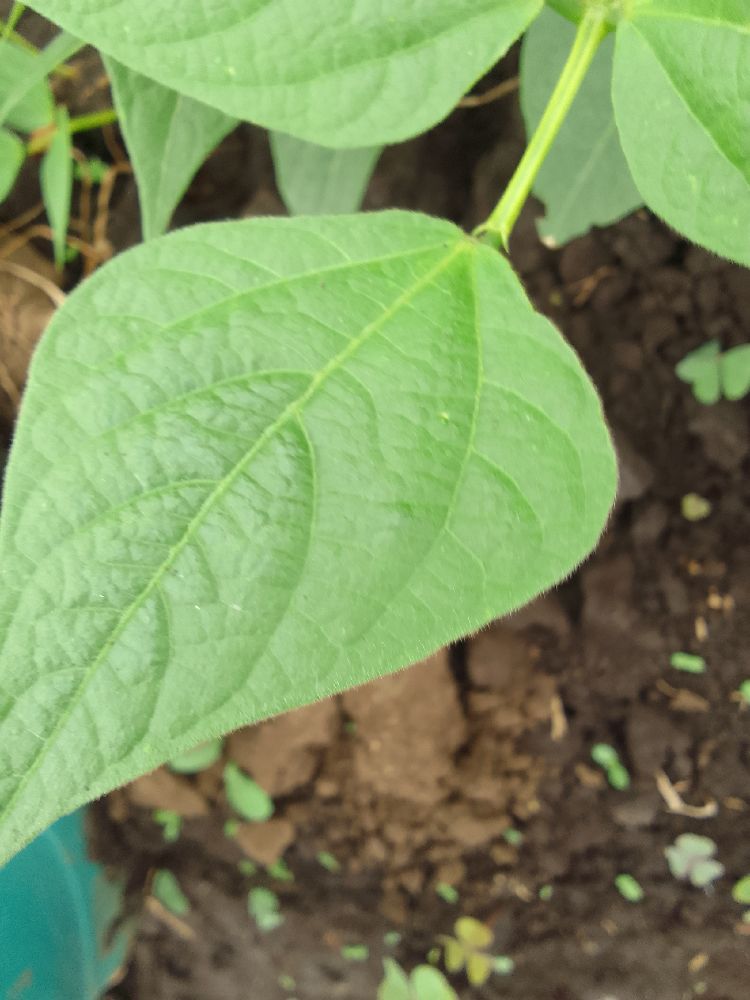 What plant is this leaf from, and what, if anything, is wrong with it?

common bean, healthy
